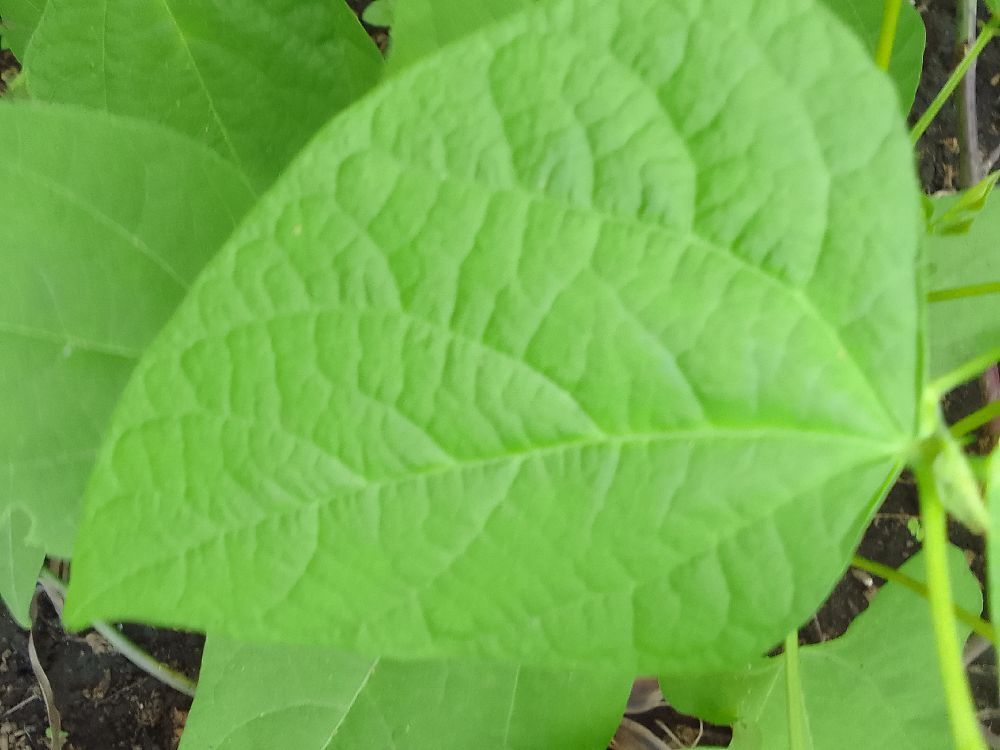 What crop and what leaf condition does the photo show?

common bean, healthy
